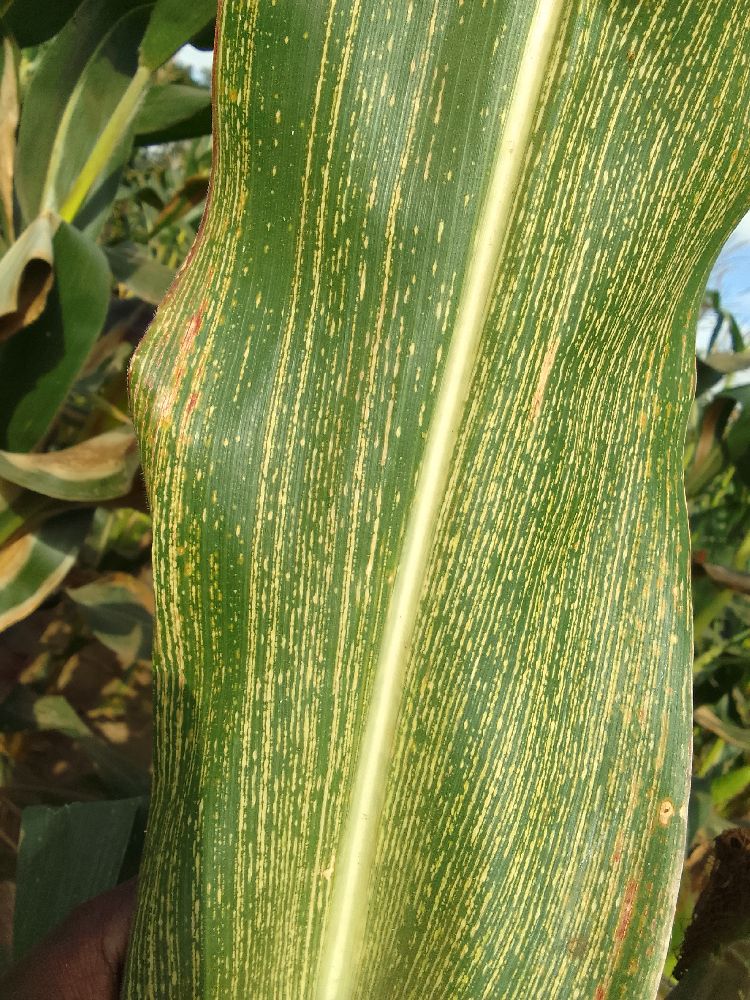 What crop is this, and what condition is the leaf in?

maize, maize streak virus
